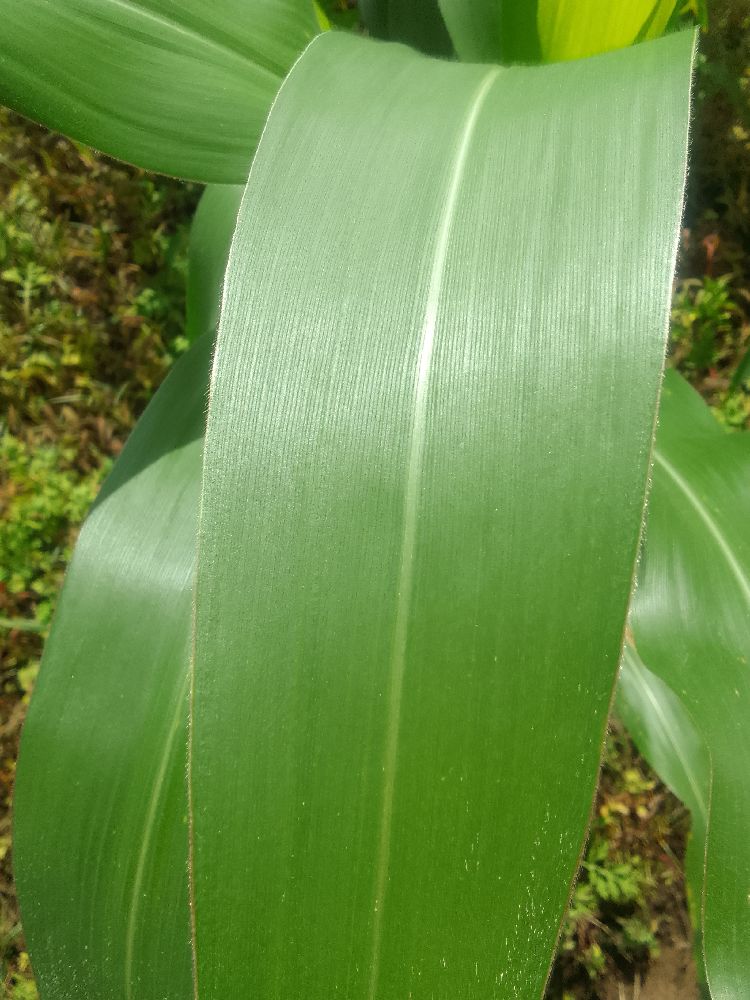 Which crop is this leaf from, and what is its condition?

maize, healthy
